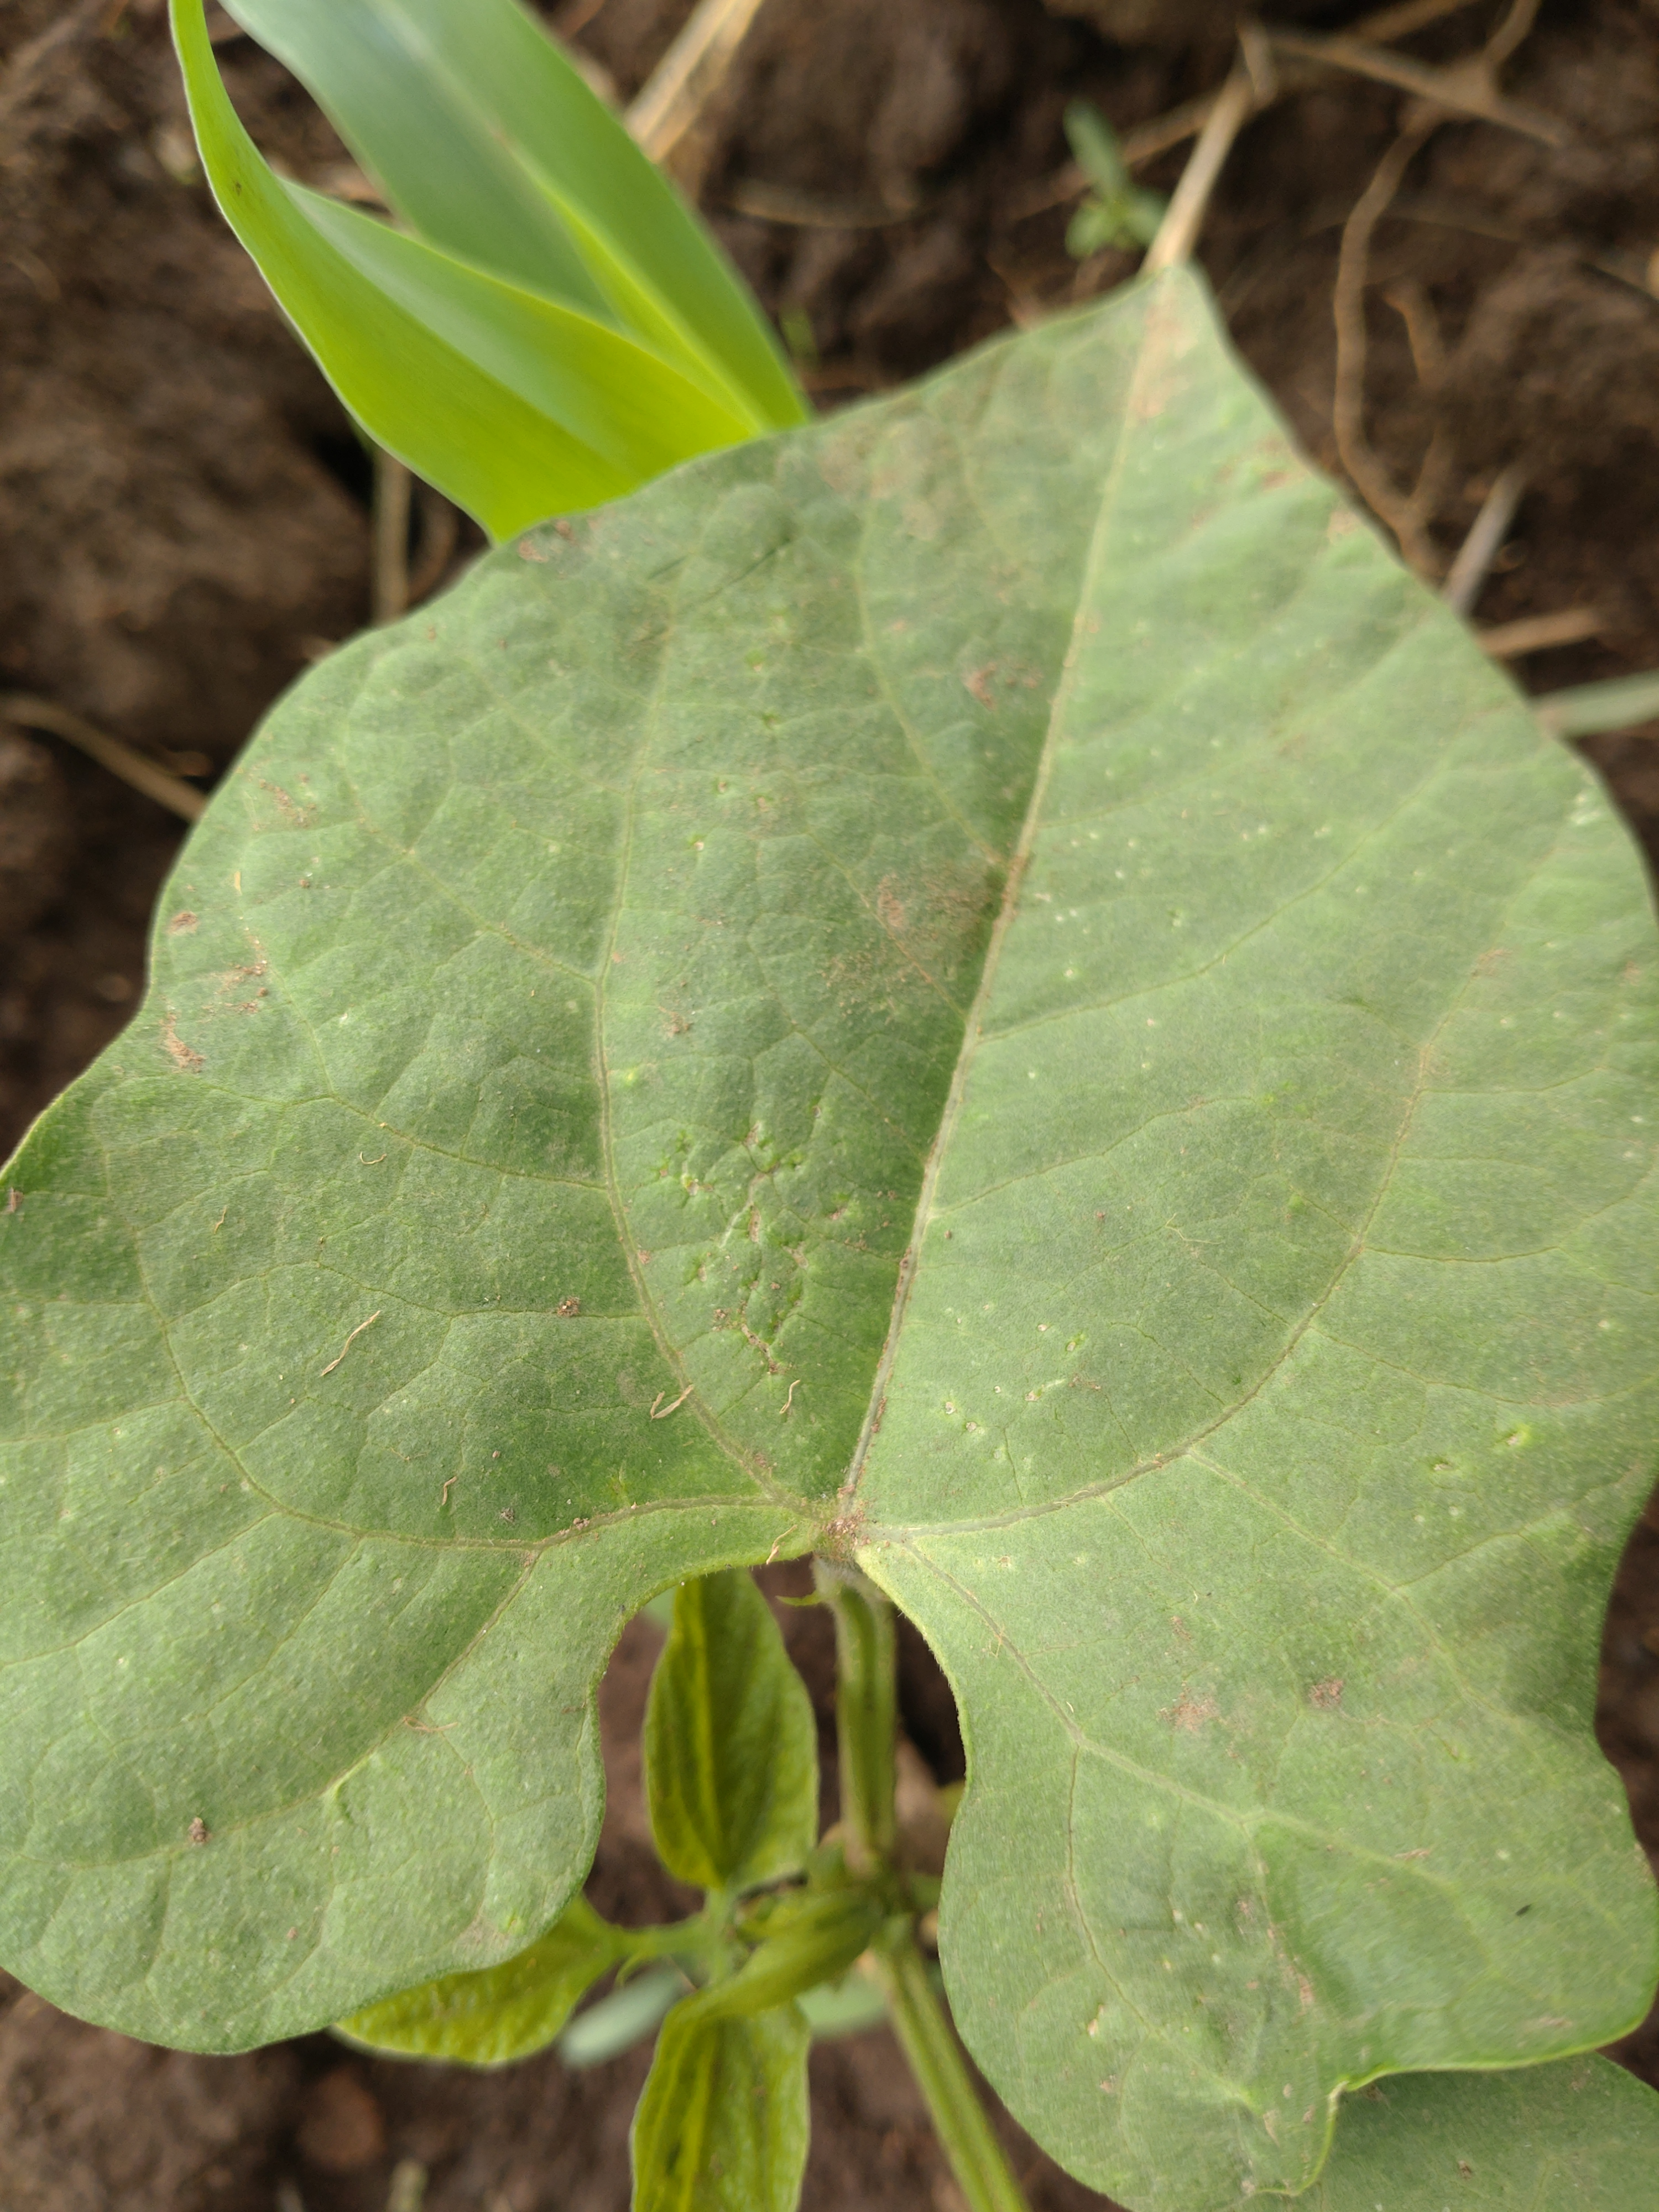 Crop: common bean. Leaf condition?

healthy
